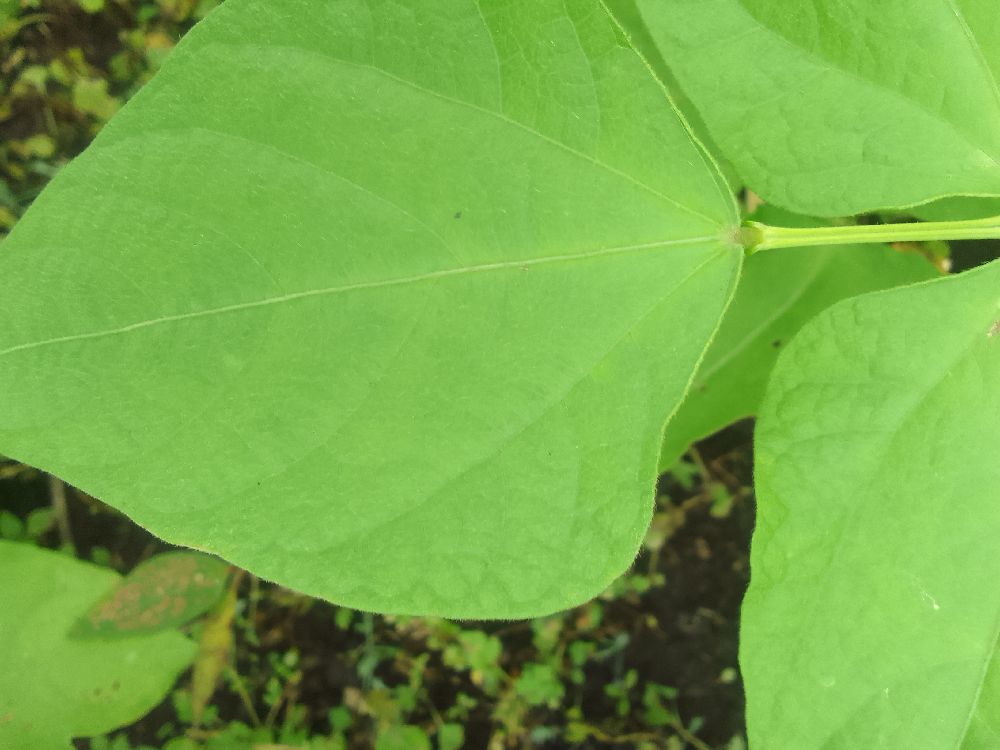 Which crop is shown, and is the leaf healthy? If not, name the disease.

common bean, healthy
